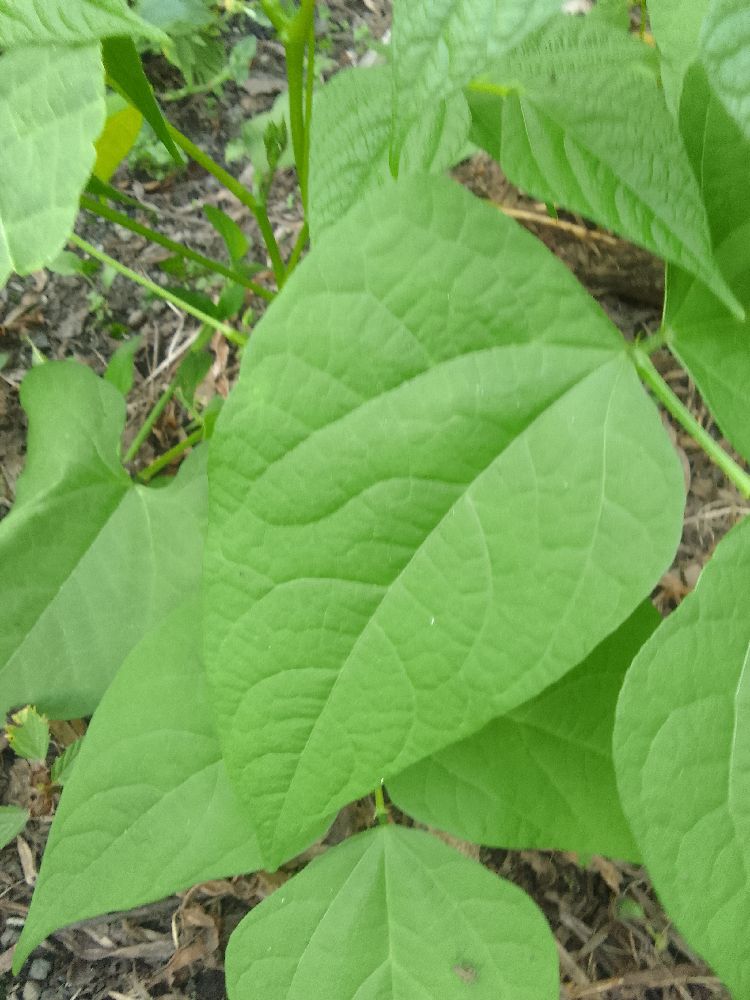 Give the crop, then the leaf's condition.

common bean, healthy
